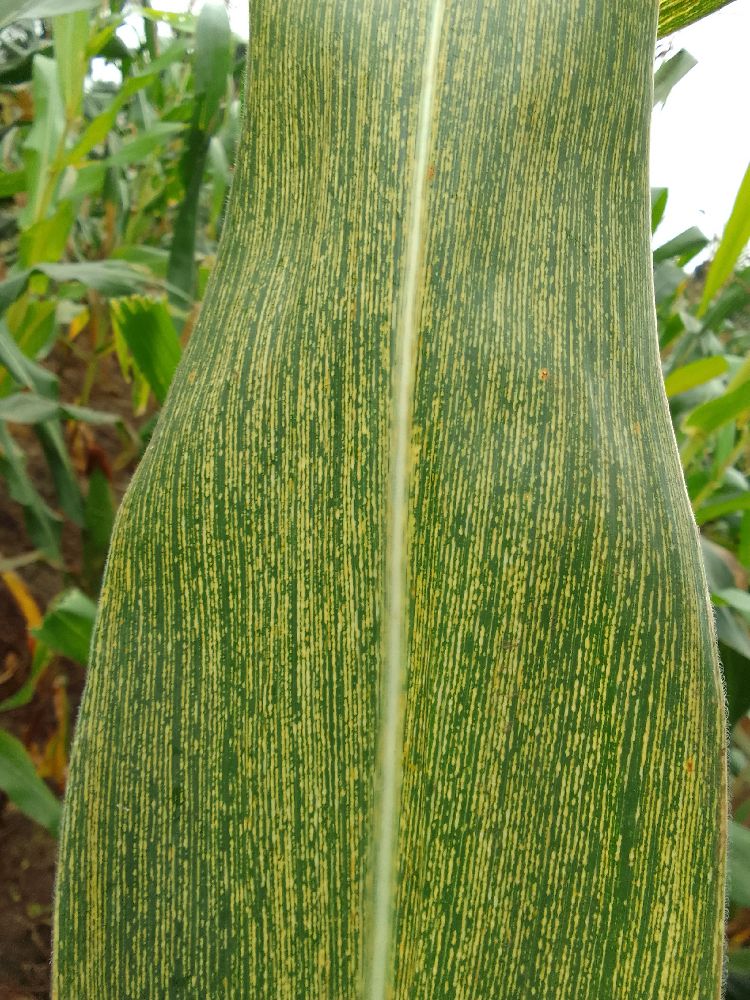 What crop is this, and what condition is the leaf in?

maize, maize streak virus
